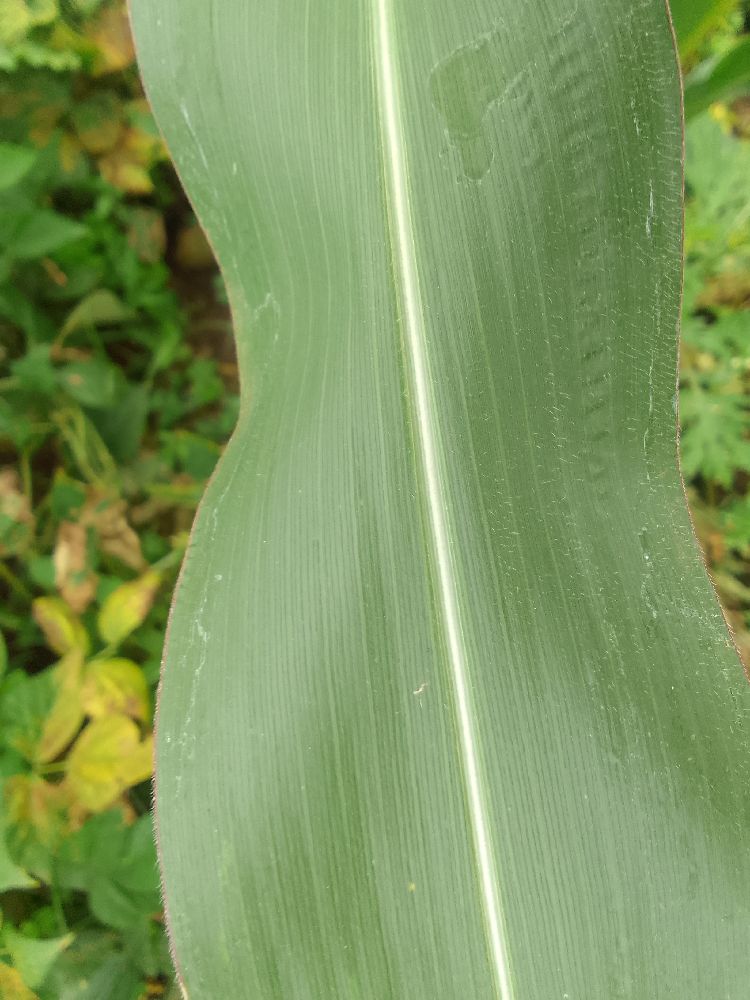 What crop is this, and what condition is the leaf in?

maize, healthy
